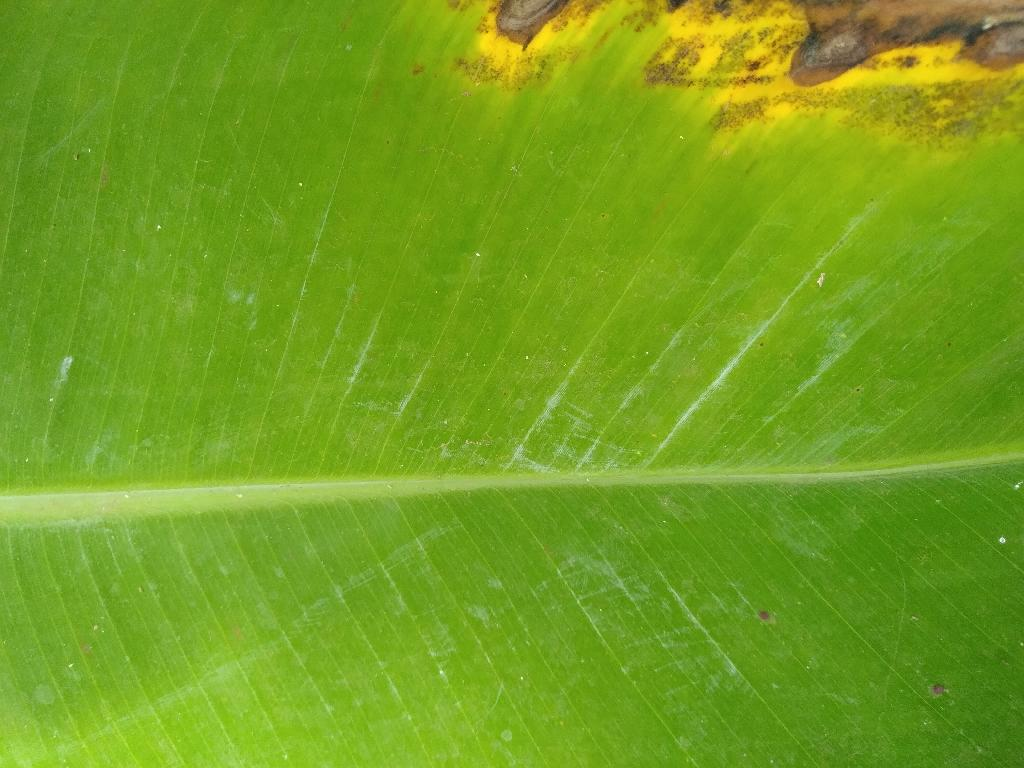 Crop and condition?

banana, black sigatoka
